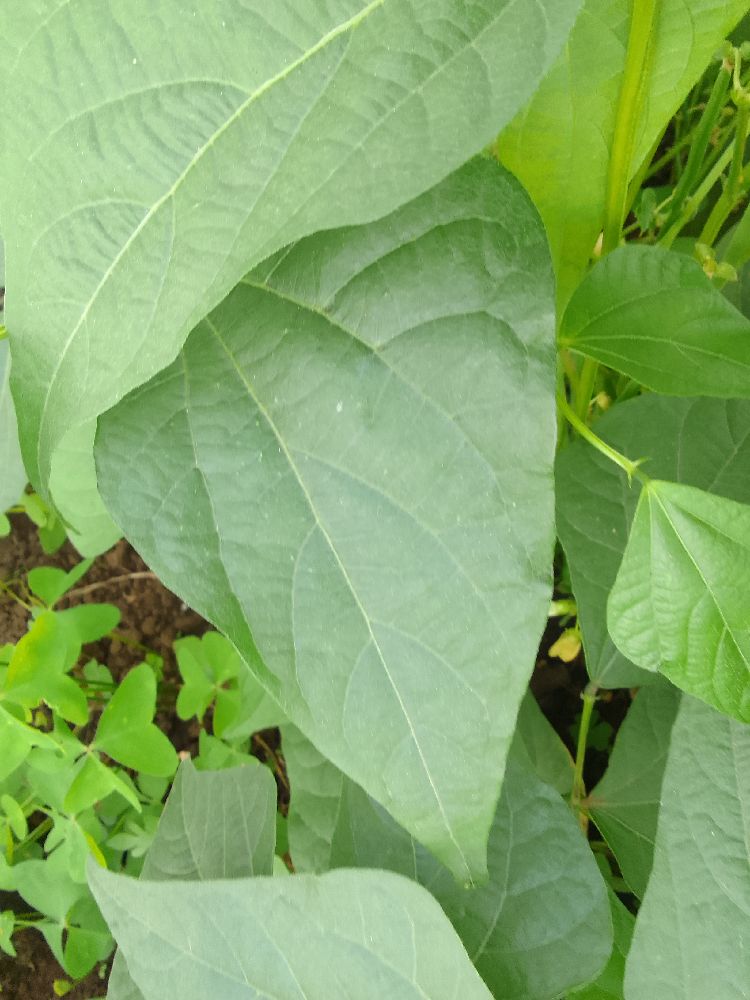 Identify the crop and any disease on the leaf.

common bean, healthy
